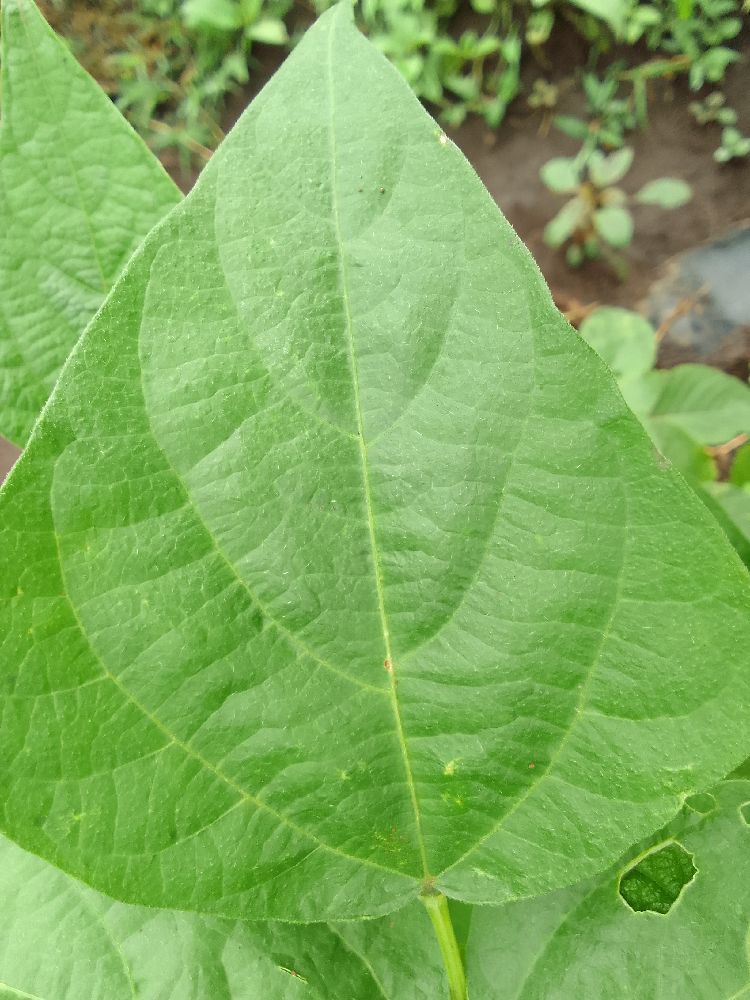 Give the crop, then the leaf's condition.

common bean, healthy
